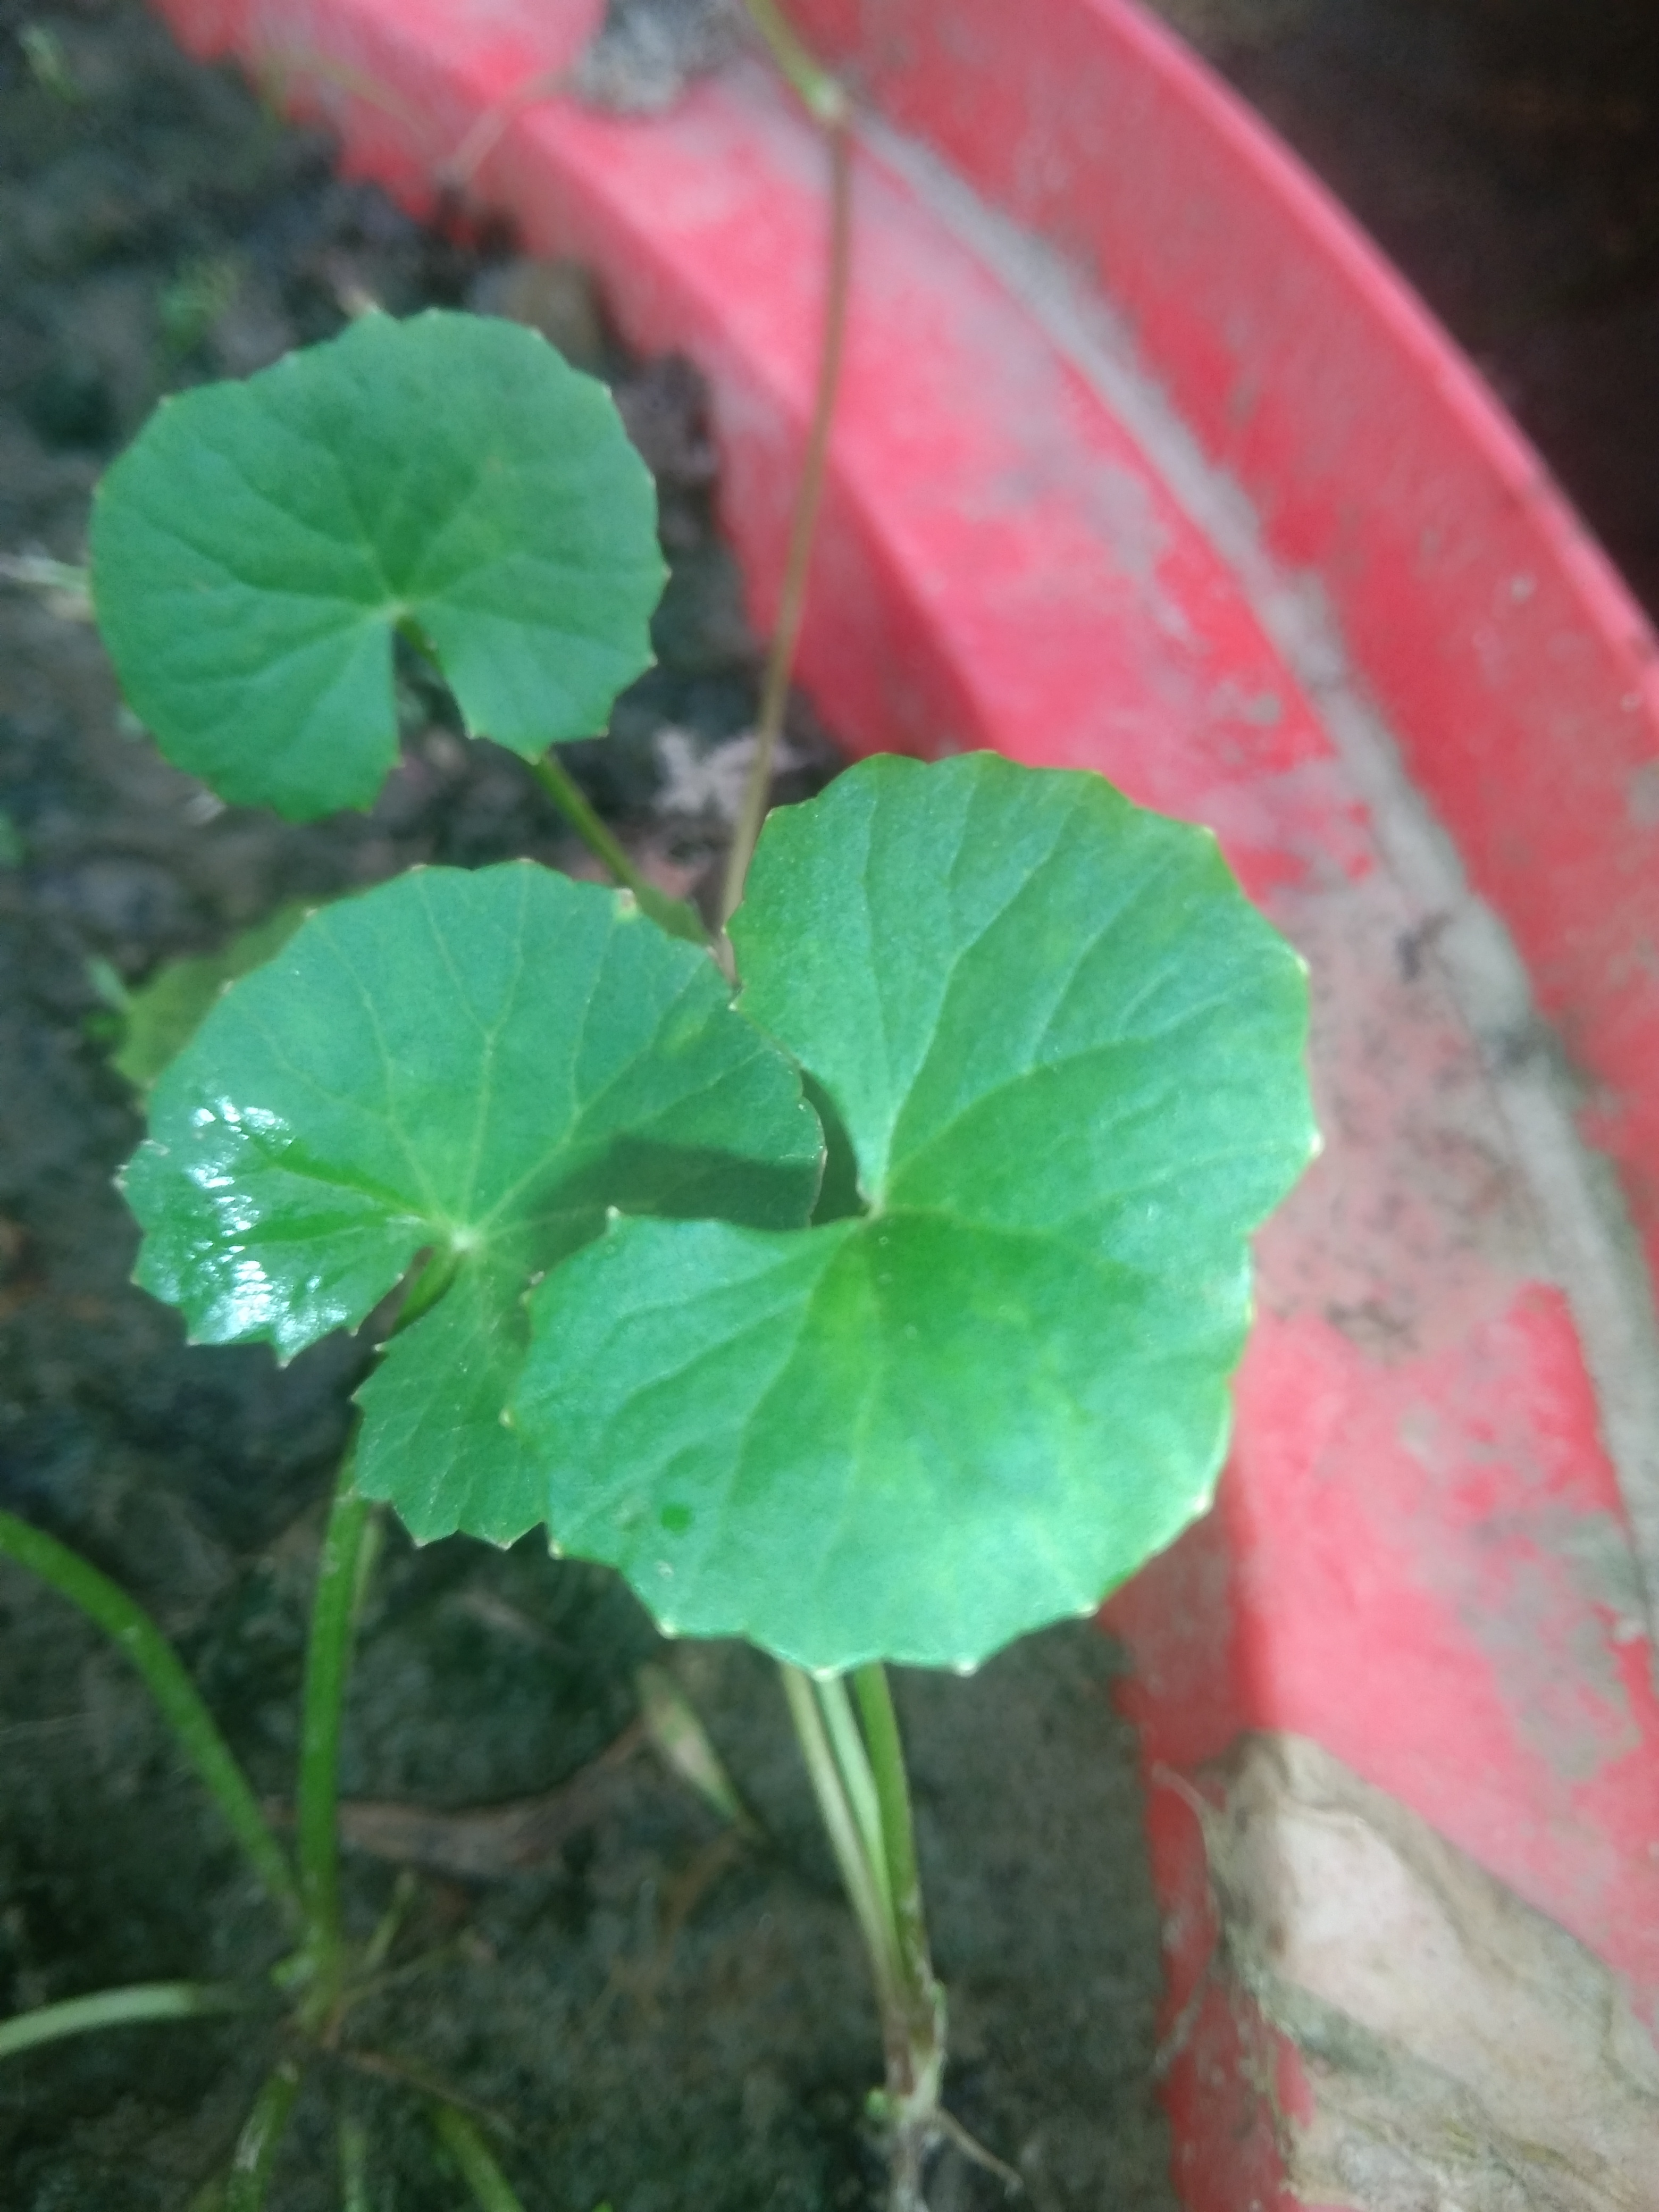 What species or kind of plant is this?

thankuni
